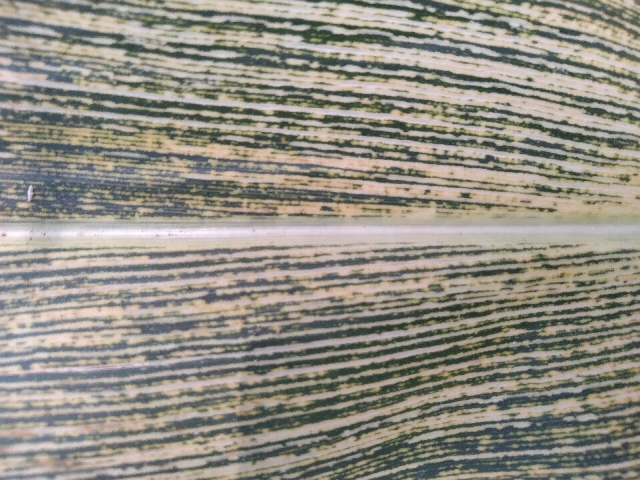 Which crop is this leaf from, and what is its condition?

maize, maize streak virus
